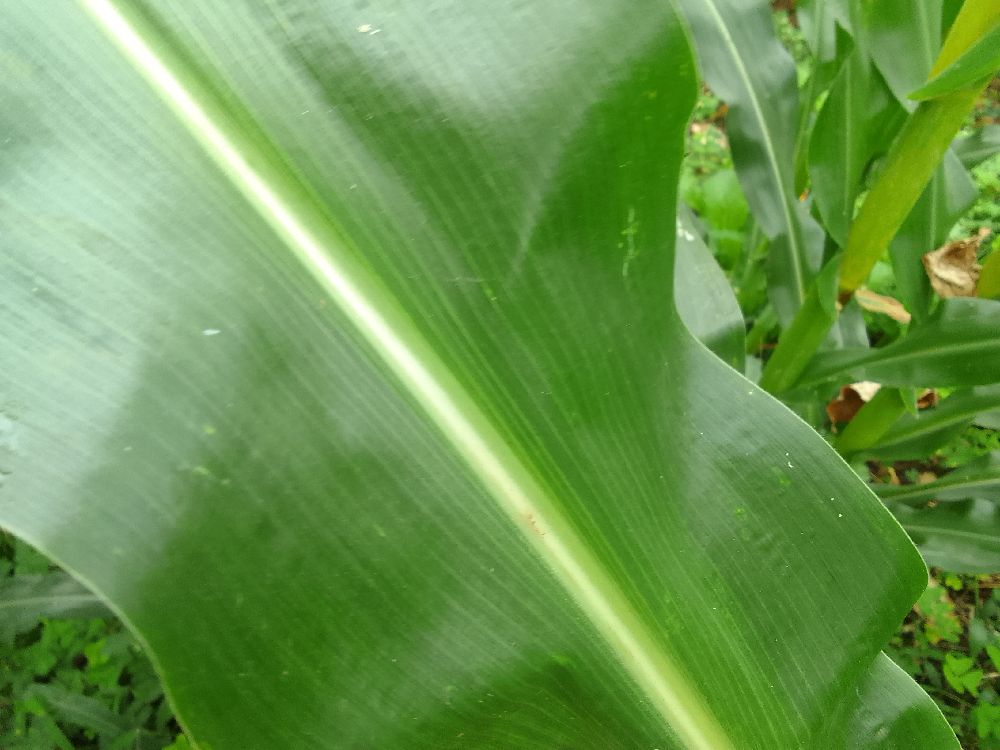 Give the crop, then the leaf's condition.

maize, healthy
